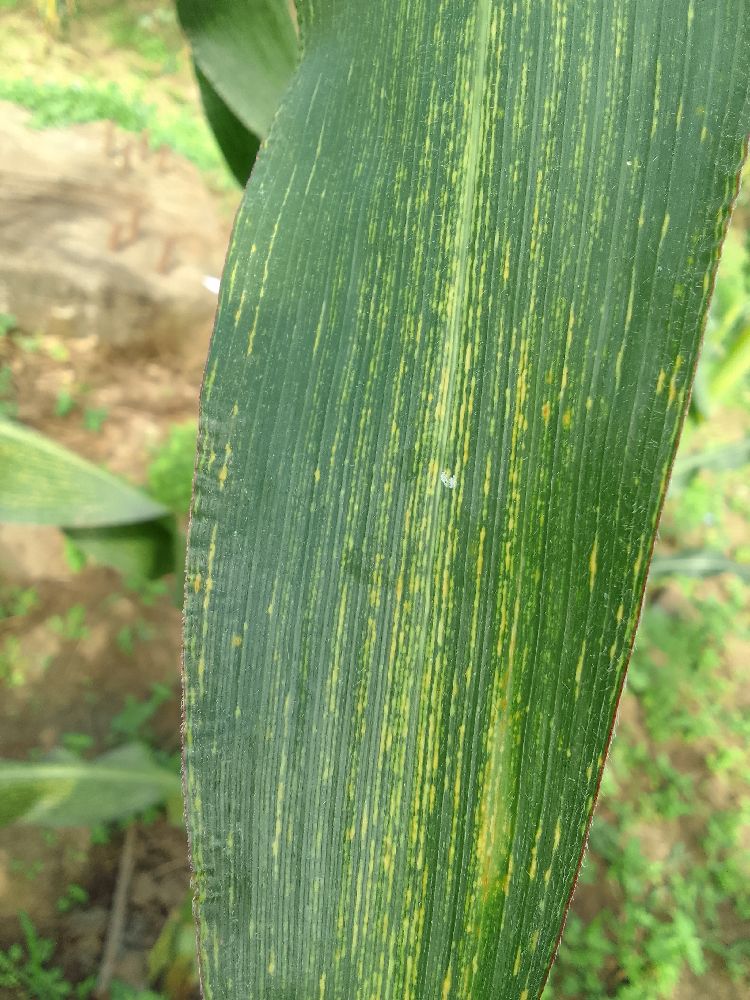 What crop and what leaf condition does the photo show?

maize, maize streak virus
